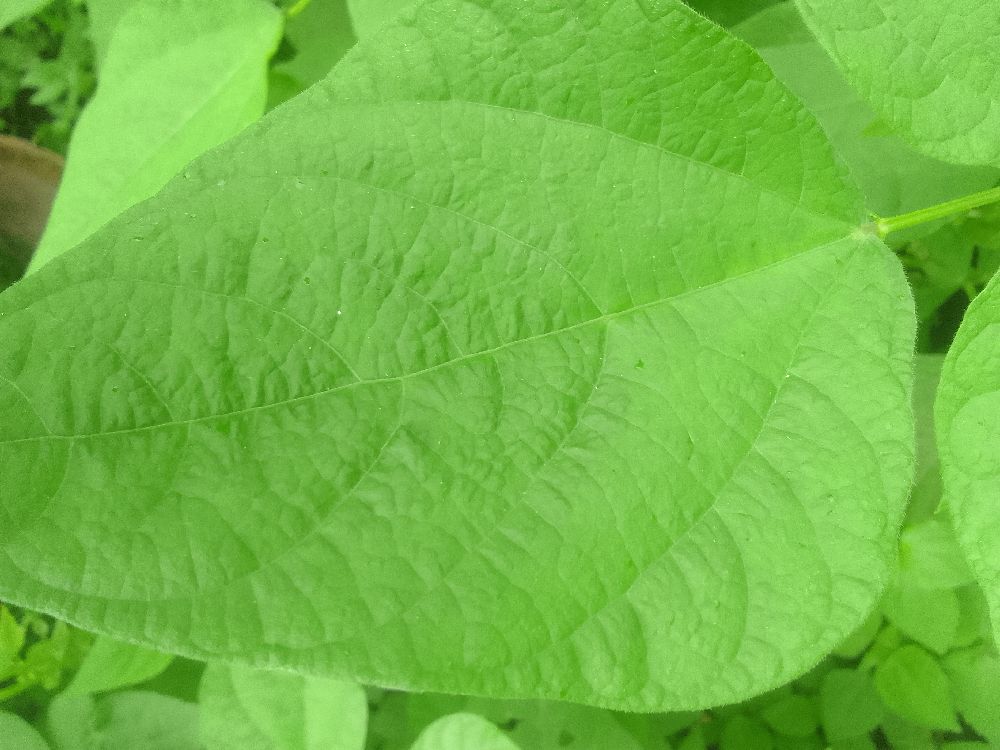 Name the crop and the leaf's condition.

common bean, healthy
